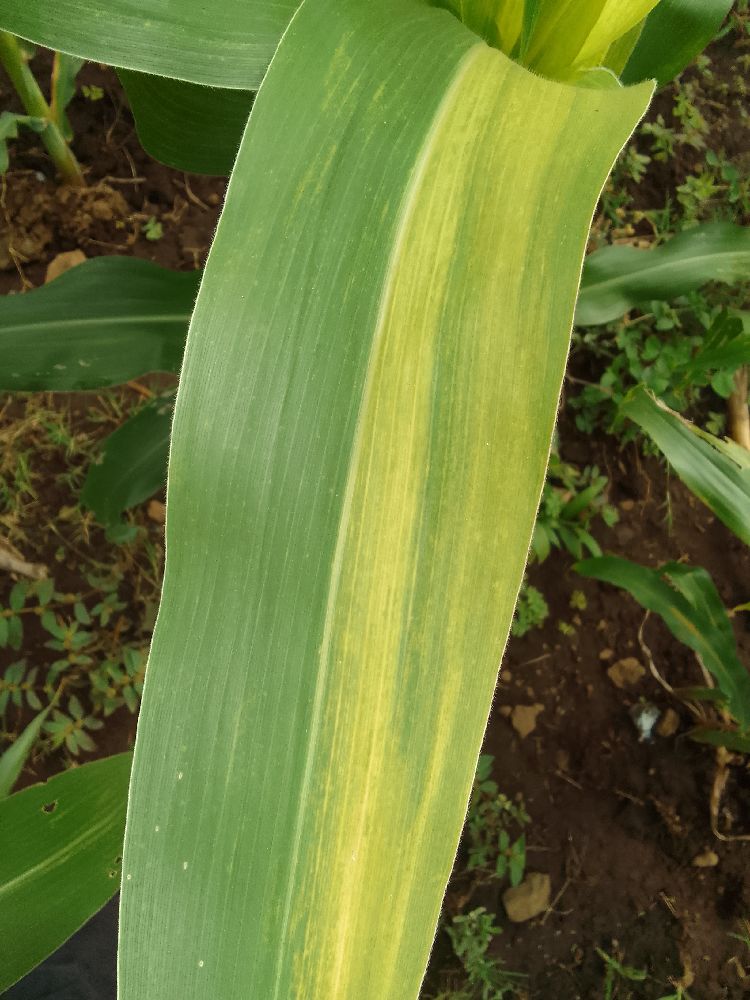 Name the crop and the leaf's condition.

maize, maize lethal necrosis
